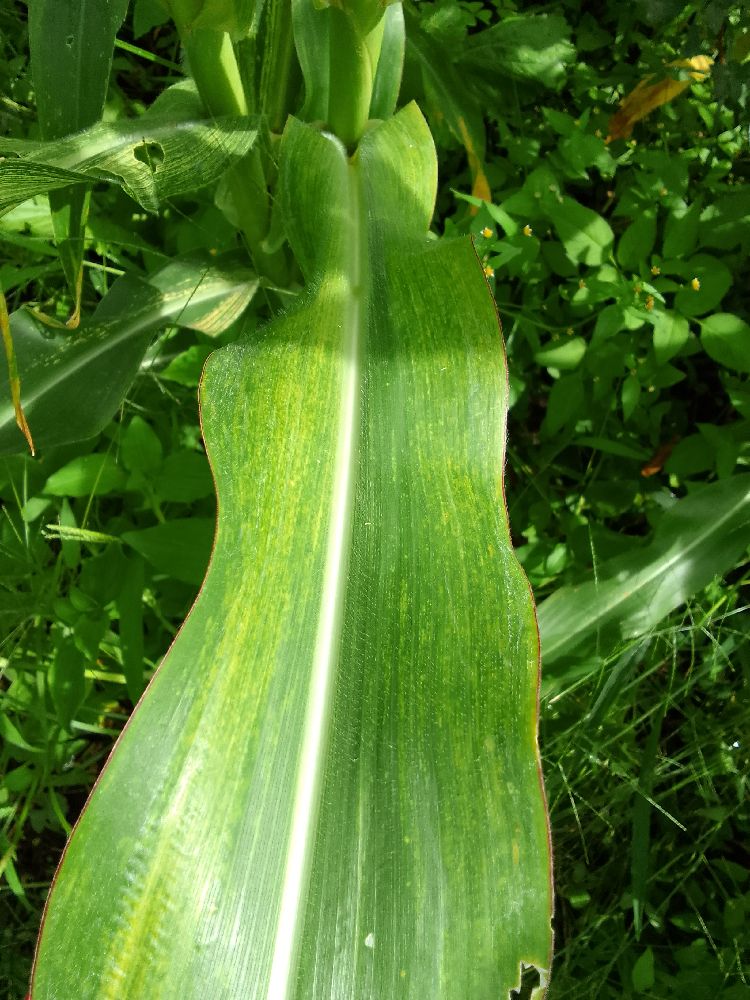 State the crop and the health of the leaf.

maize, maize lethal necrosis
